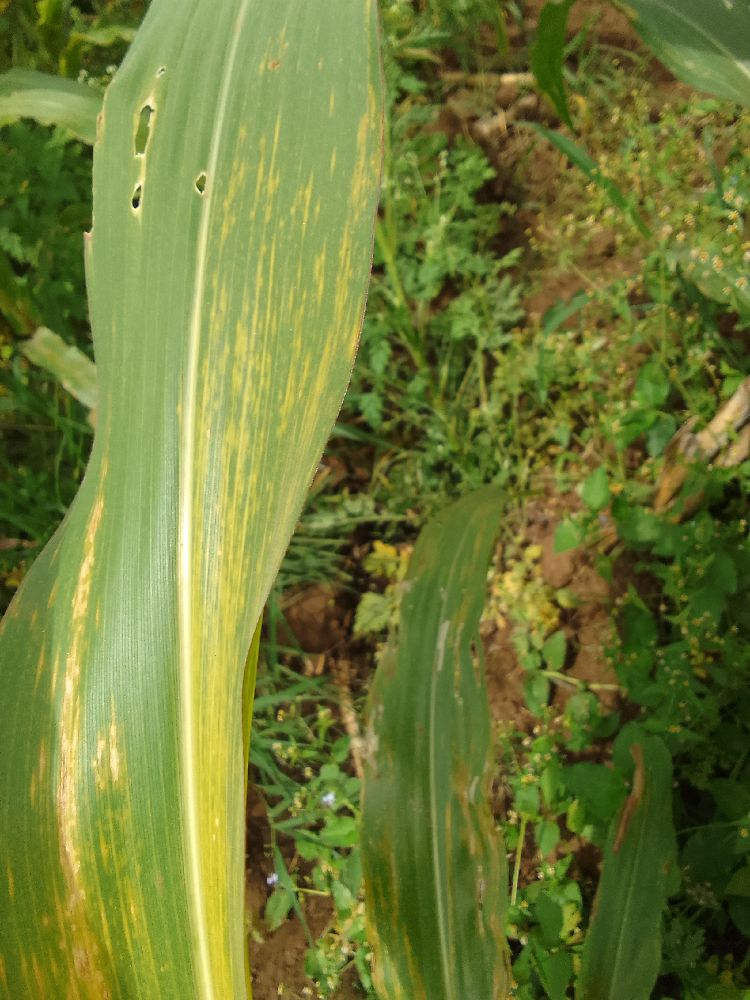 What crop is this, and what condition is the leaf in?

maize, maize lethal necrosis
